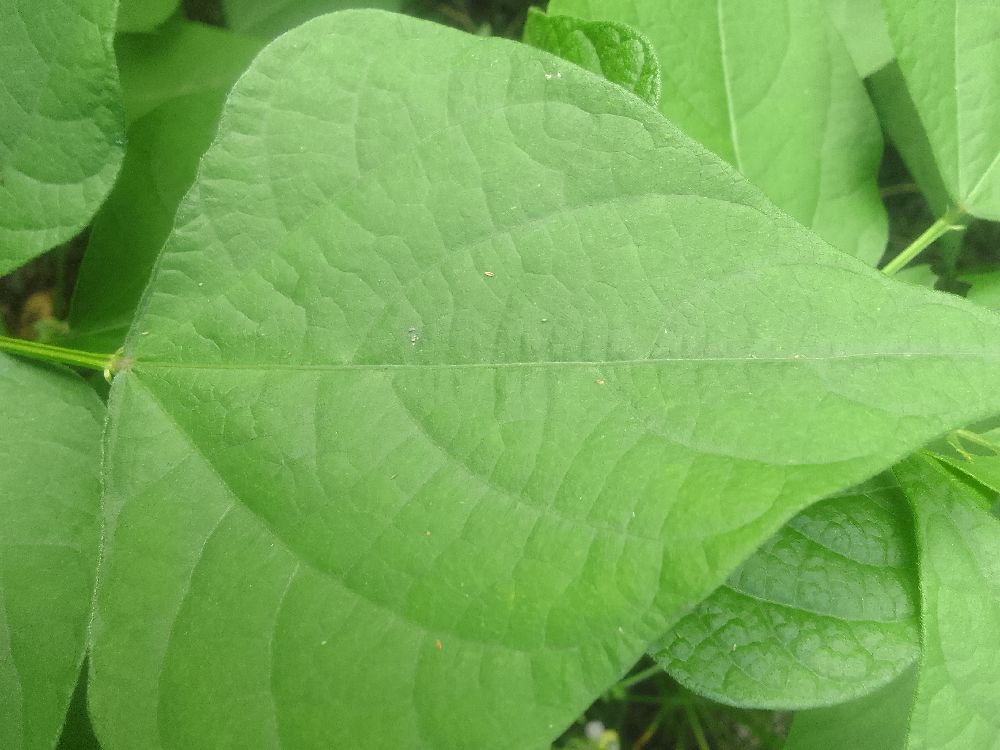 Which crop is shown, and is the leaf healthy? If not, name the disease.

common bean, healthy
